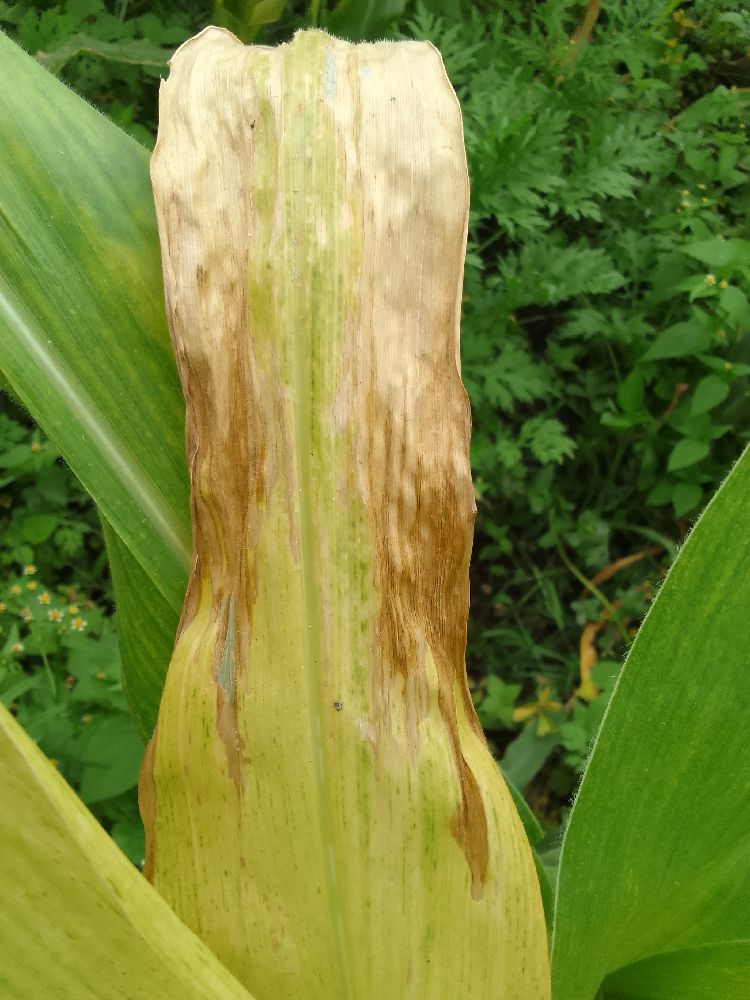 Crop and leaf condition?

maize, maize lethal necrosis
